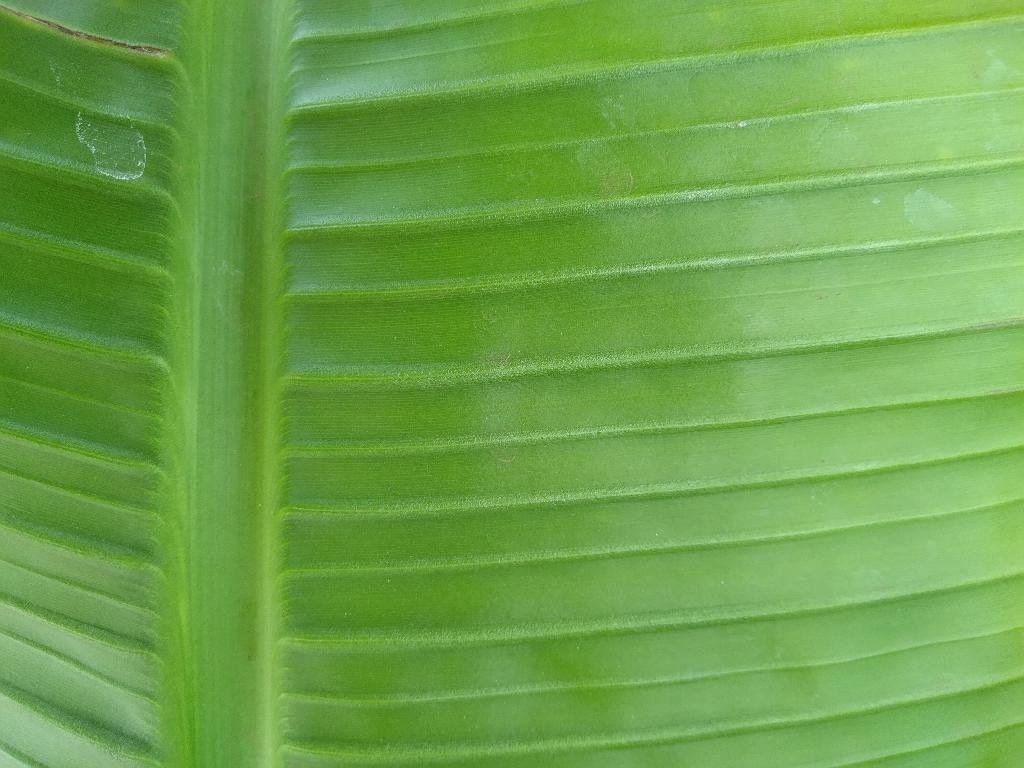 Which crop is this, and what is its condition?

banana, healthy
